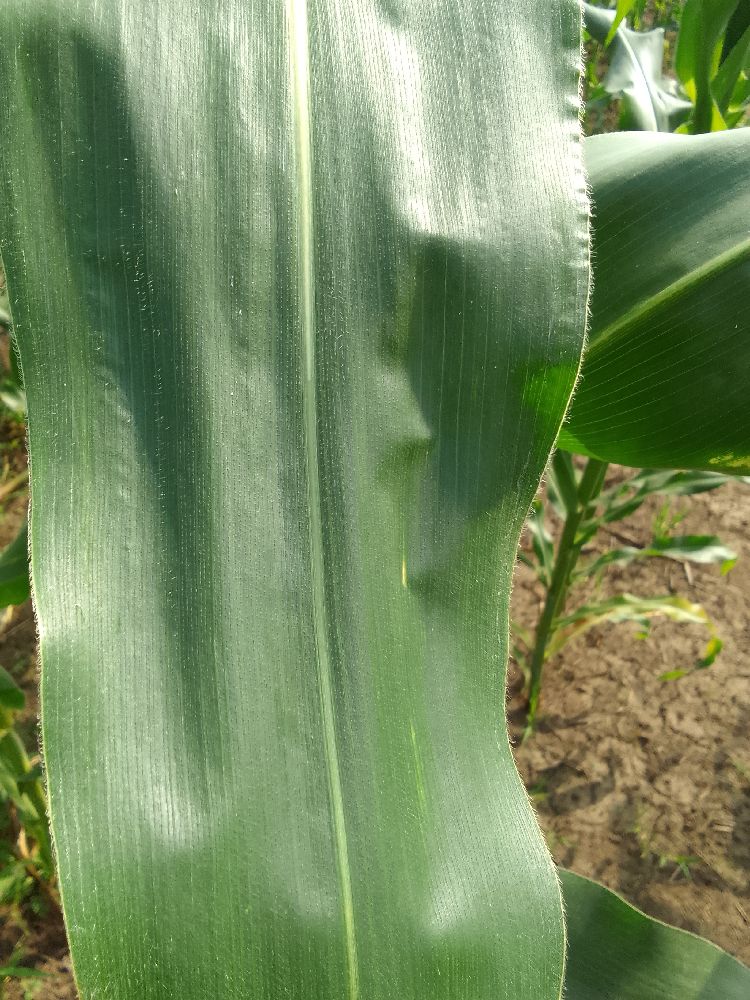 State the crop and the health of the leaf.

maize, healthy
